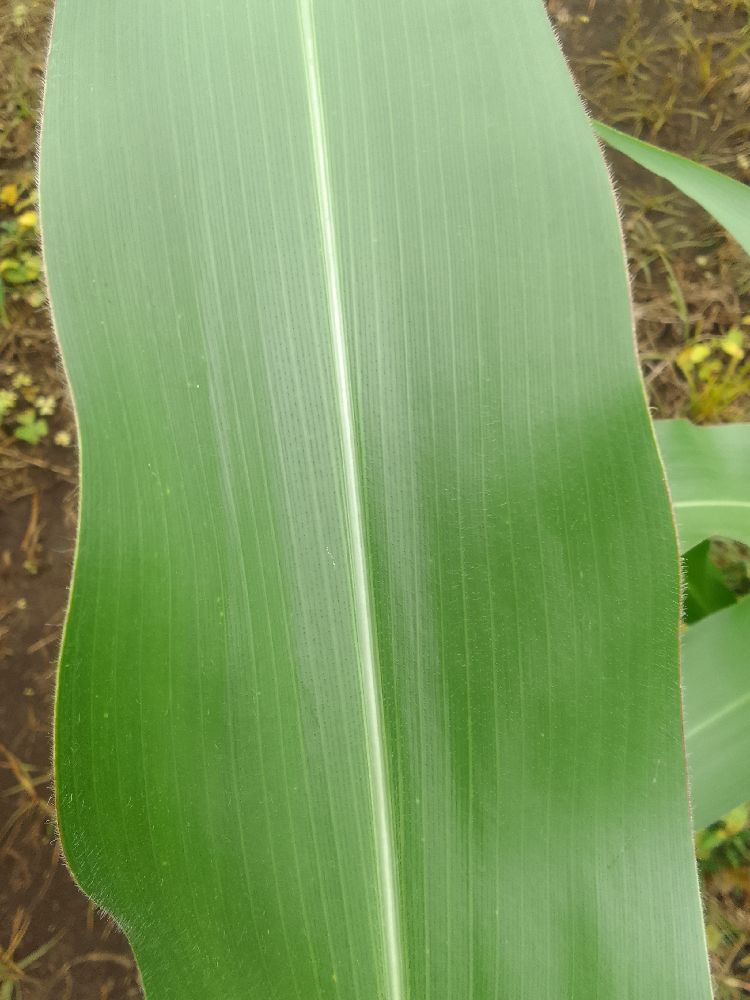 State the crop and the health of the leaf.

maize, healthy
